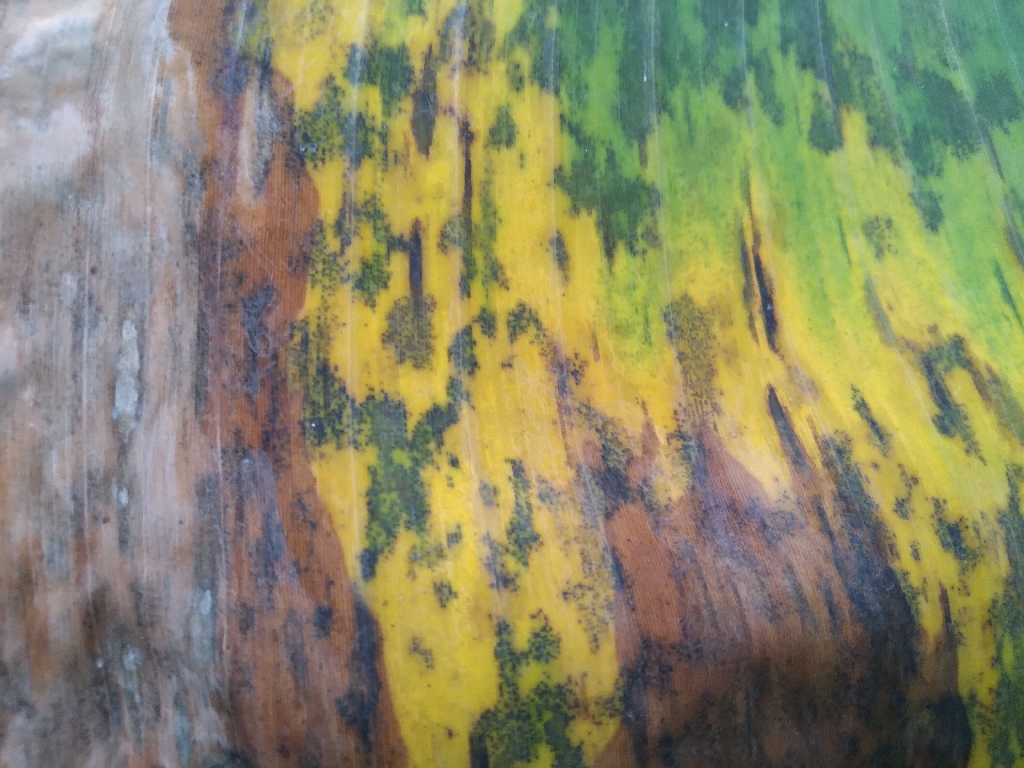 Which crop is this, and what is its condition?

banana, black sigatoka
